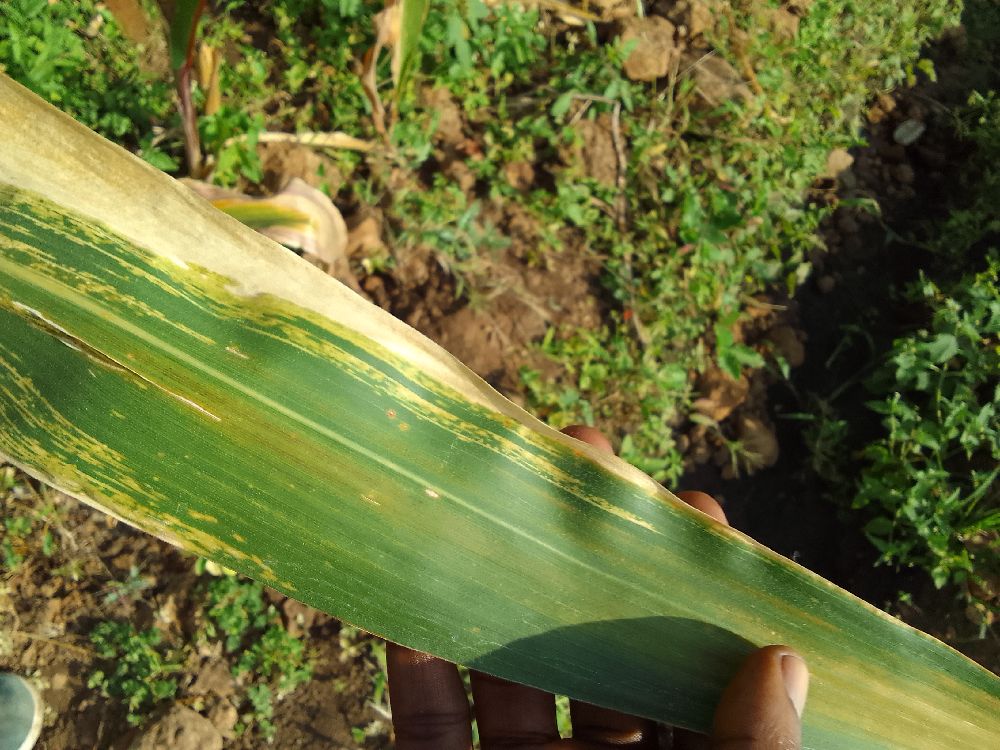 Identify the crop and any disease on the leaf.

maize, maize lethal necrosis
